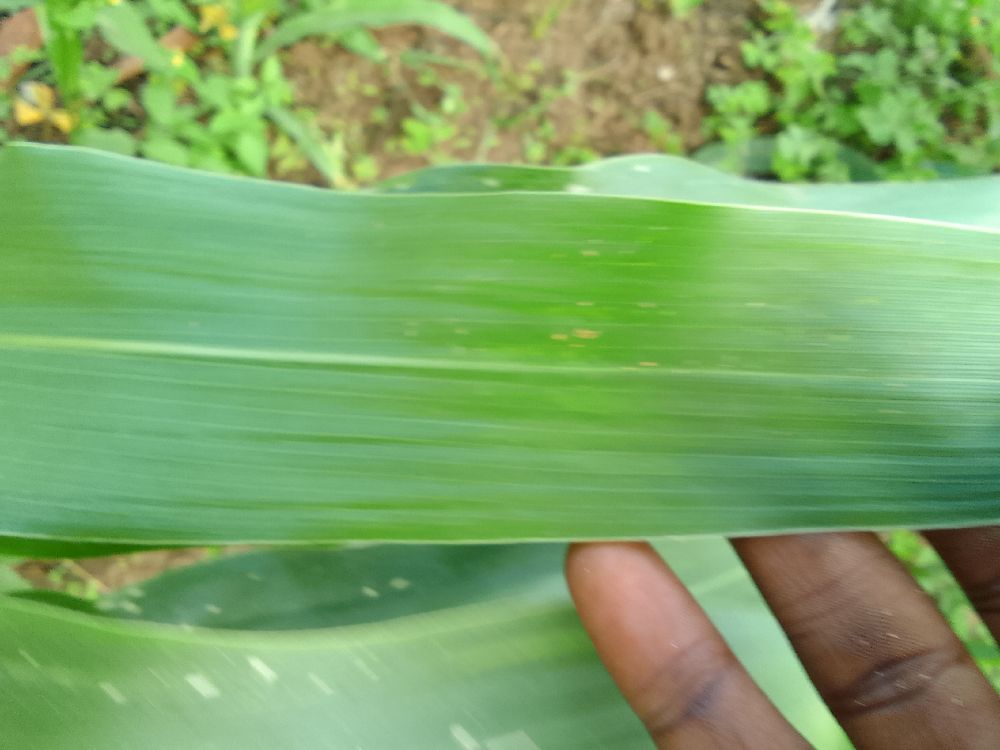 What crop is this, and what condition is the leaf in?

maize, healthy
